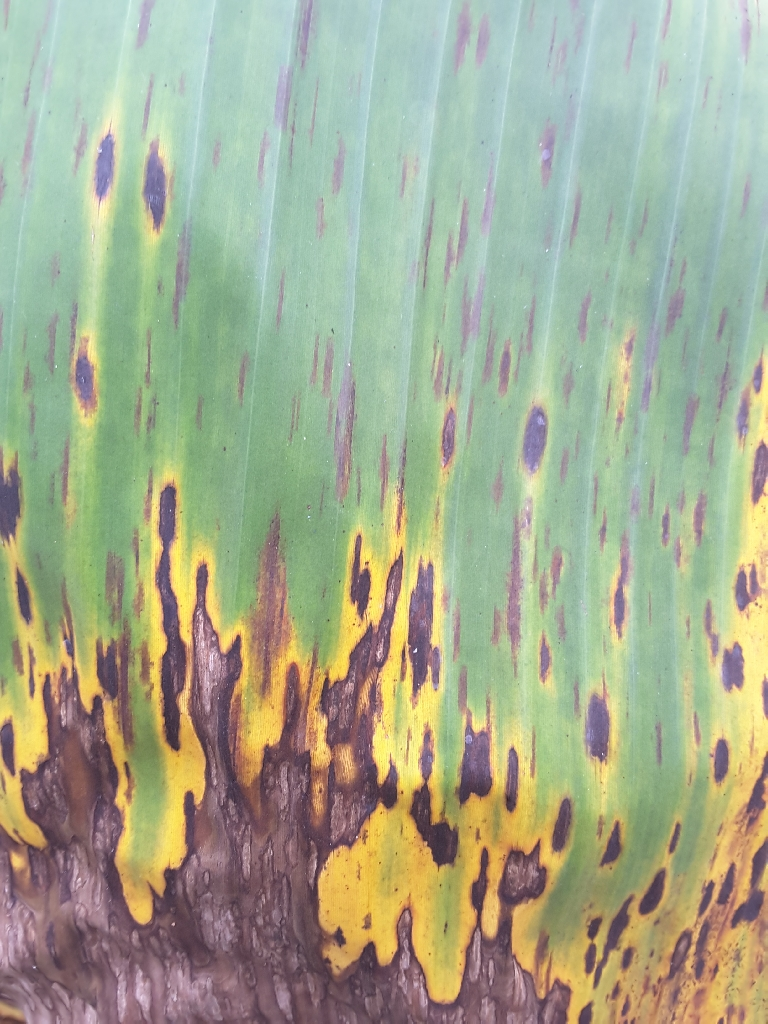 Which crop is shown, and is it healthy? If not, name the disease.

banana, black sigatoka
